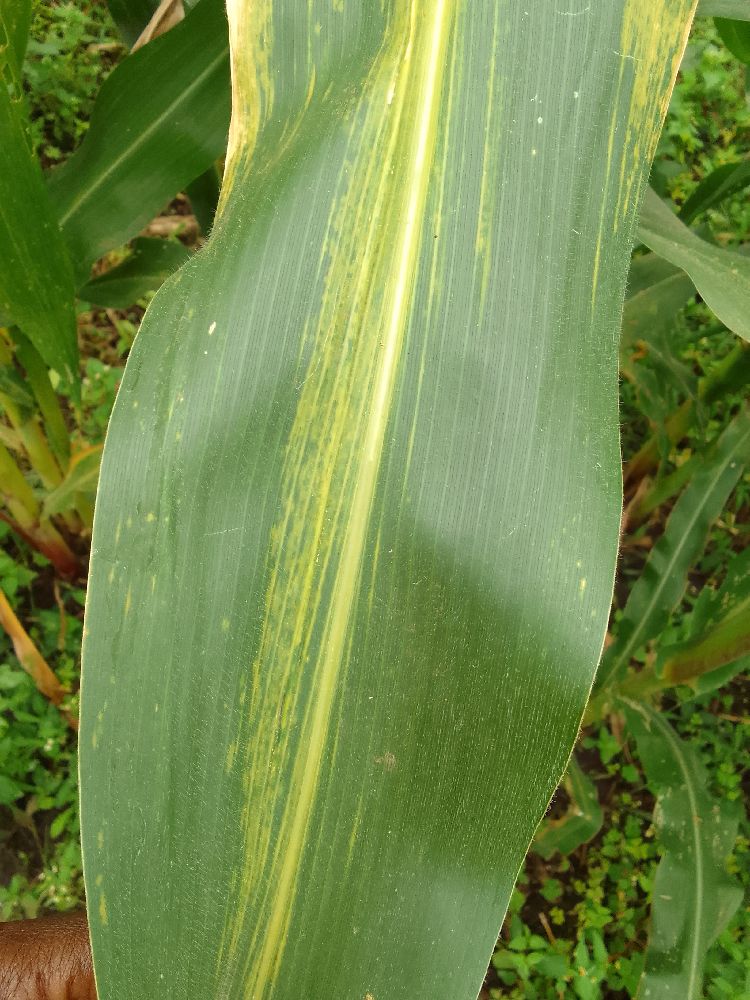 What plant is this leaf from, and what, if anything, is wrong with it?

maize, maize lethal necrosis
